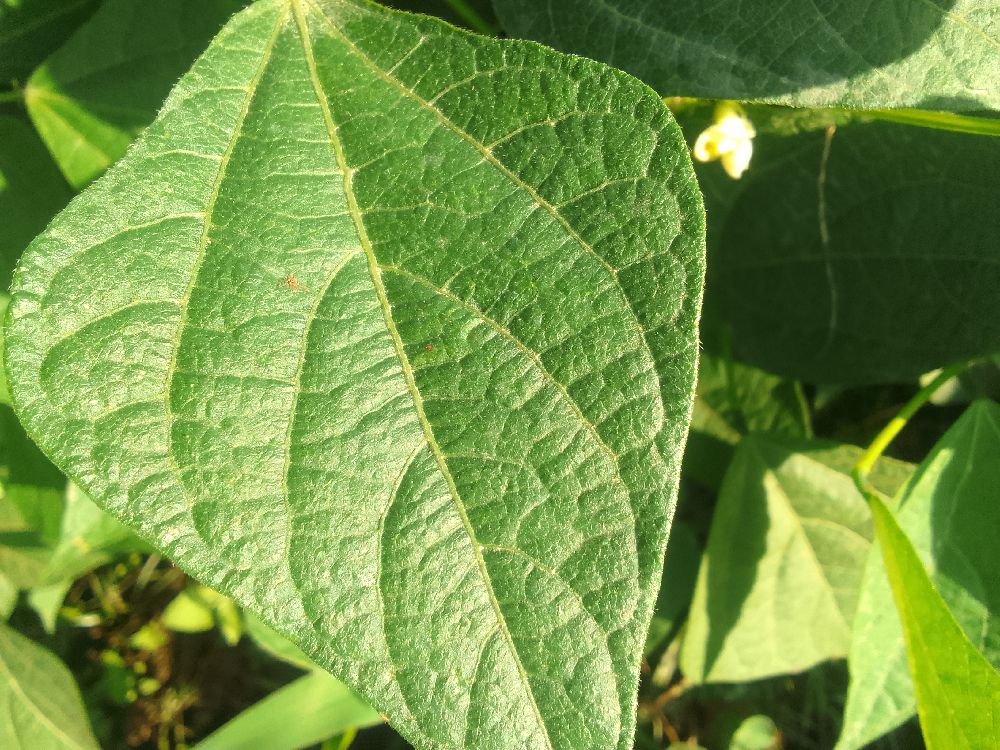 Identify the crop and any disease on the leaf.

common bean, healthy
